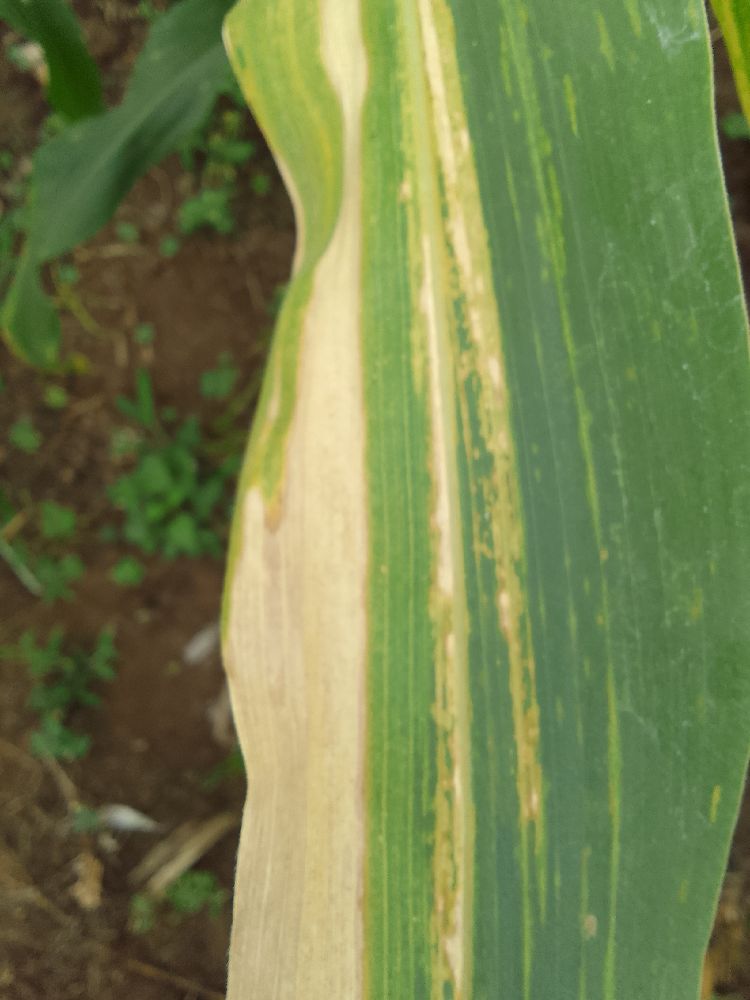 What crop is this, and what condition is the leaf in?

maize, maize lethal necrosis
